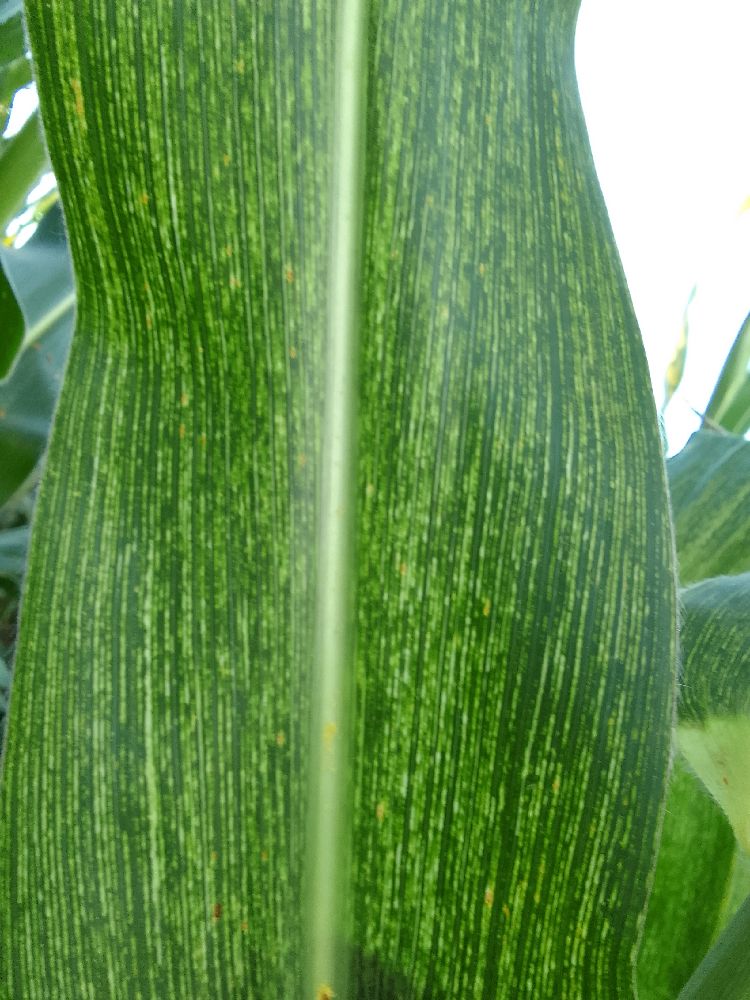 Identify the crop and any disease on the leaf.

maize, maize streak virus
